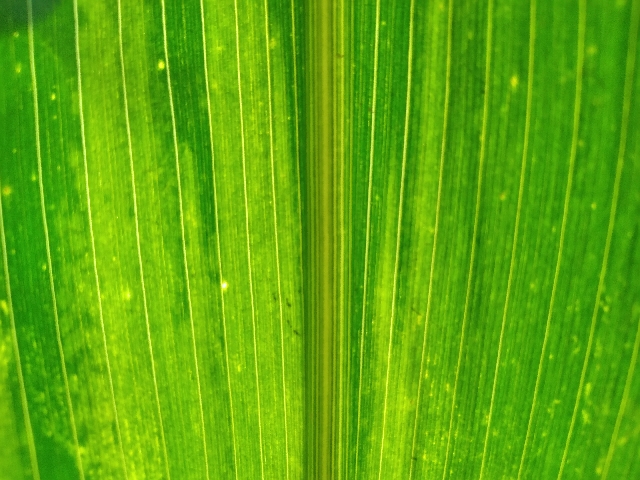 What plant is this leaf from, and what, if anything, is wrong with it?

maize, maize lethal necrosis
